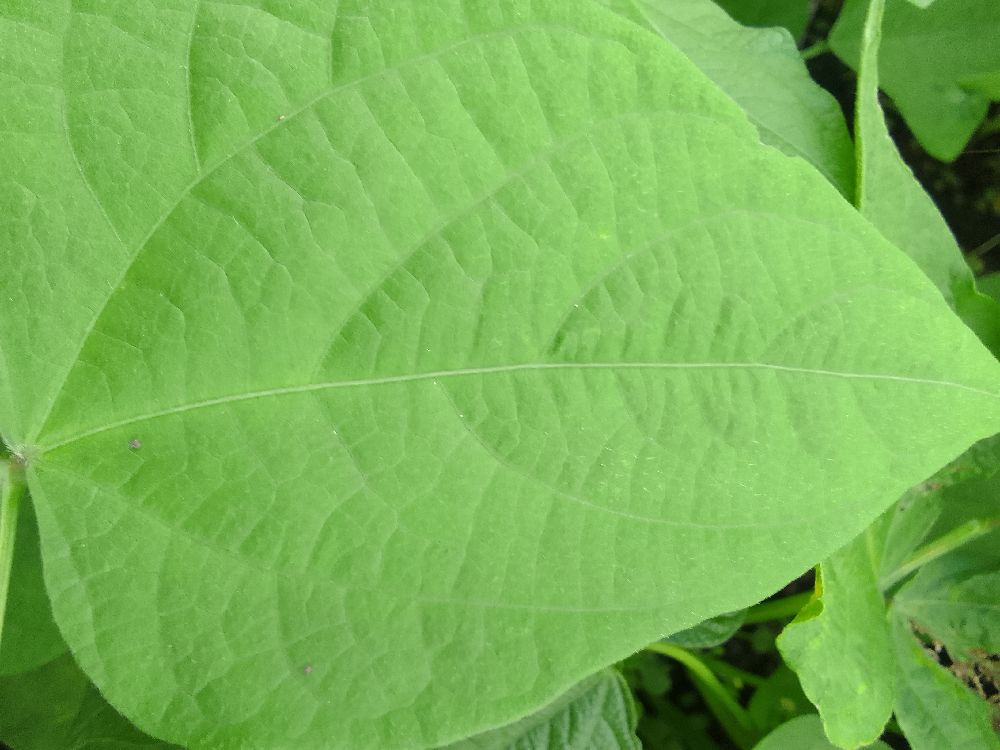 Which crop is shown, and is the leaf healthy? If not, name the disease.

common bean, healthy
